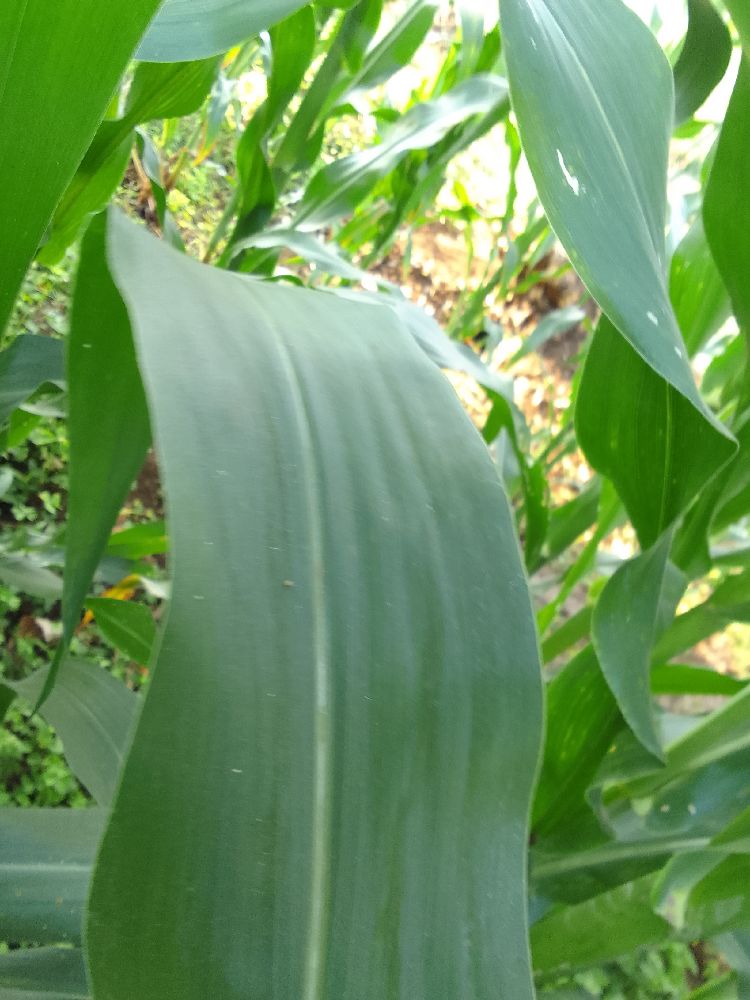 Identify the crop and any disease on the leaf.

maize, healthy
